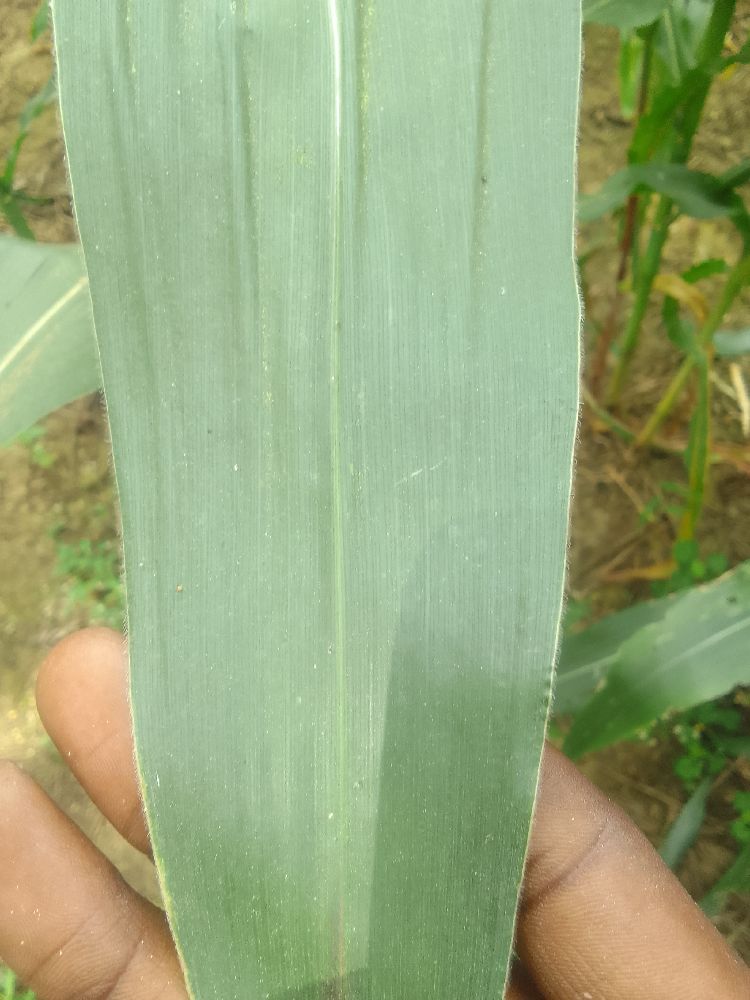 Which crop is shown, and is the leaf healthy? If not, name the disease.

maize, healthy
